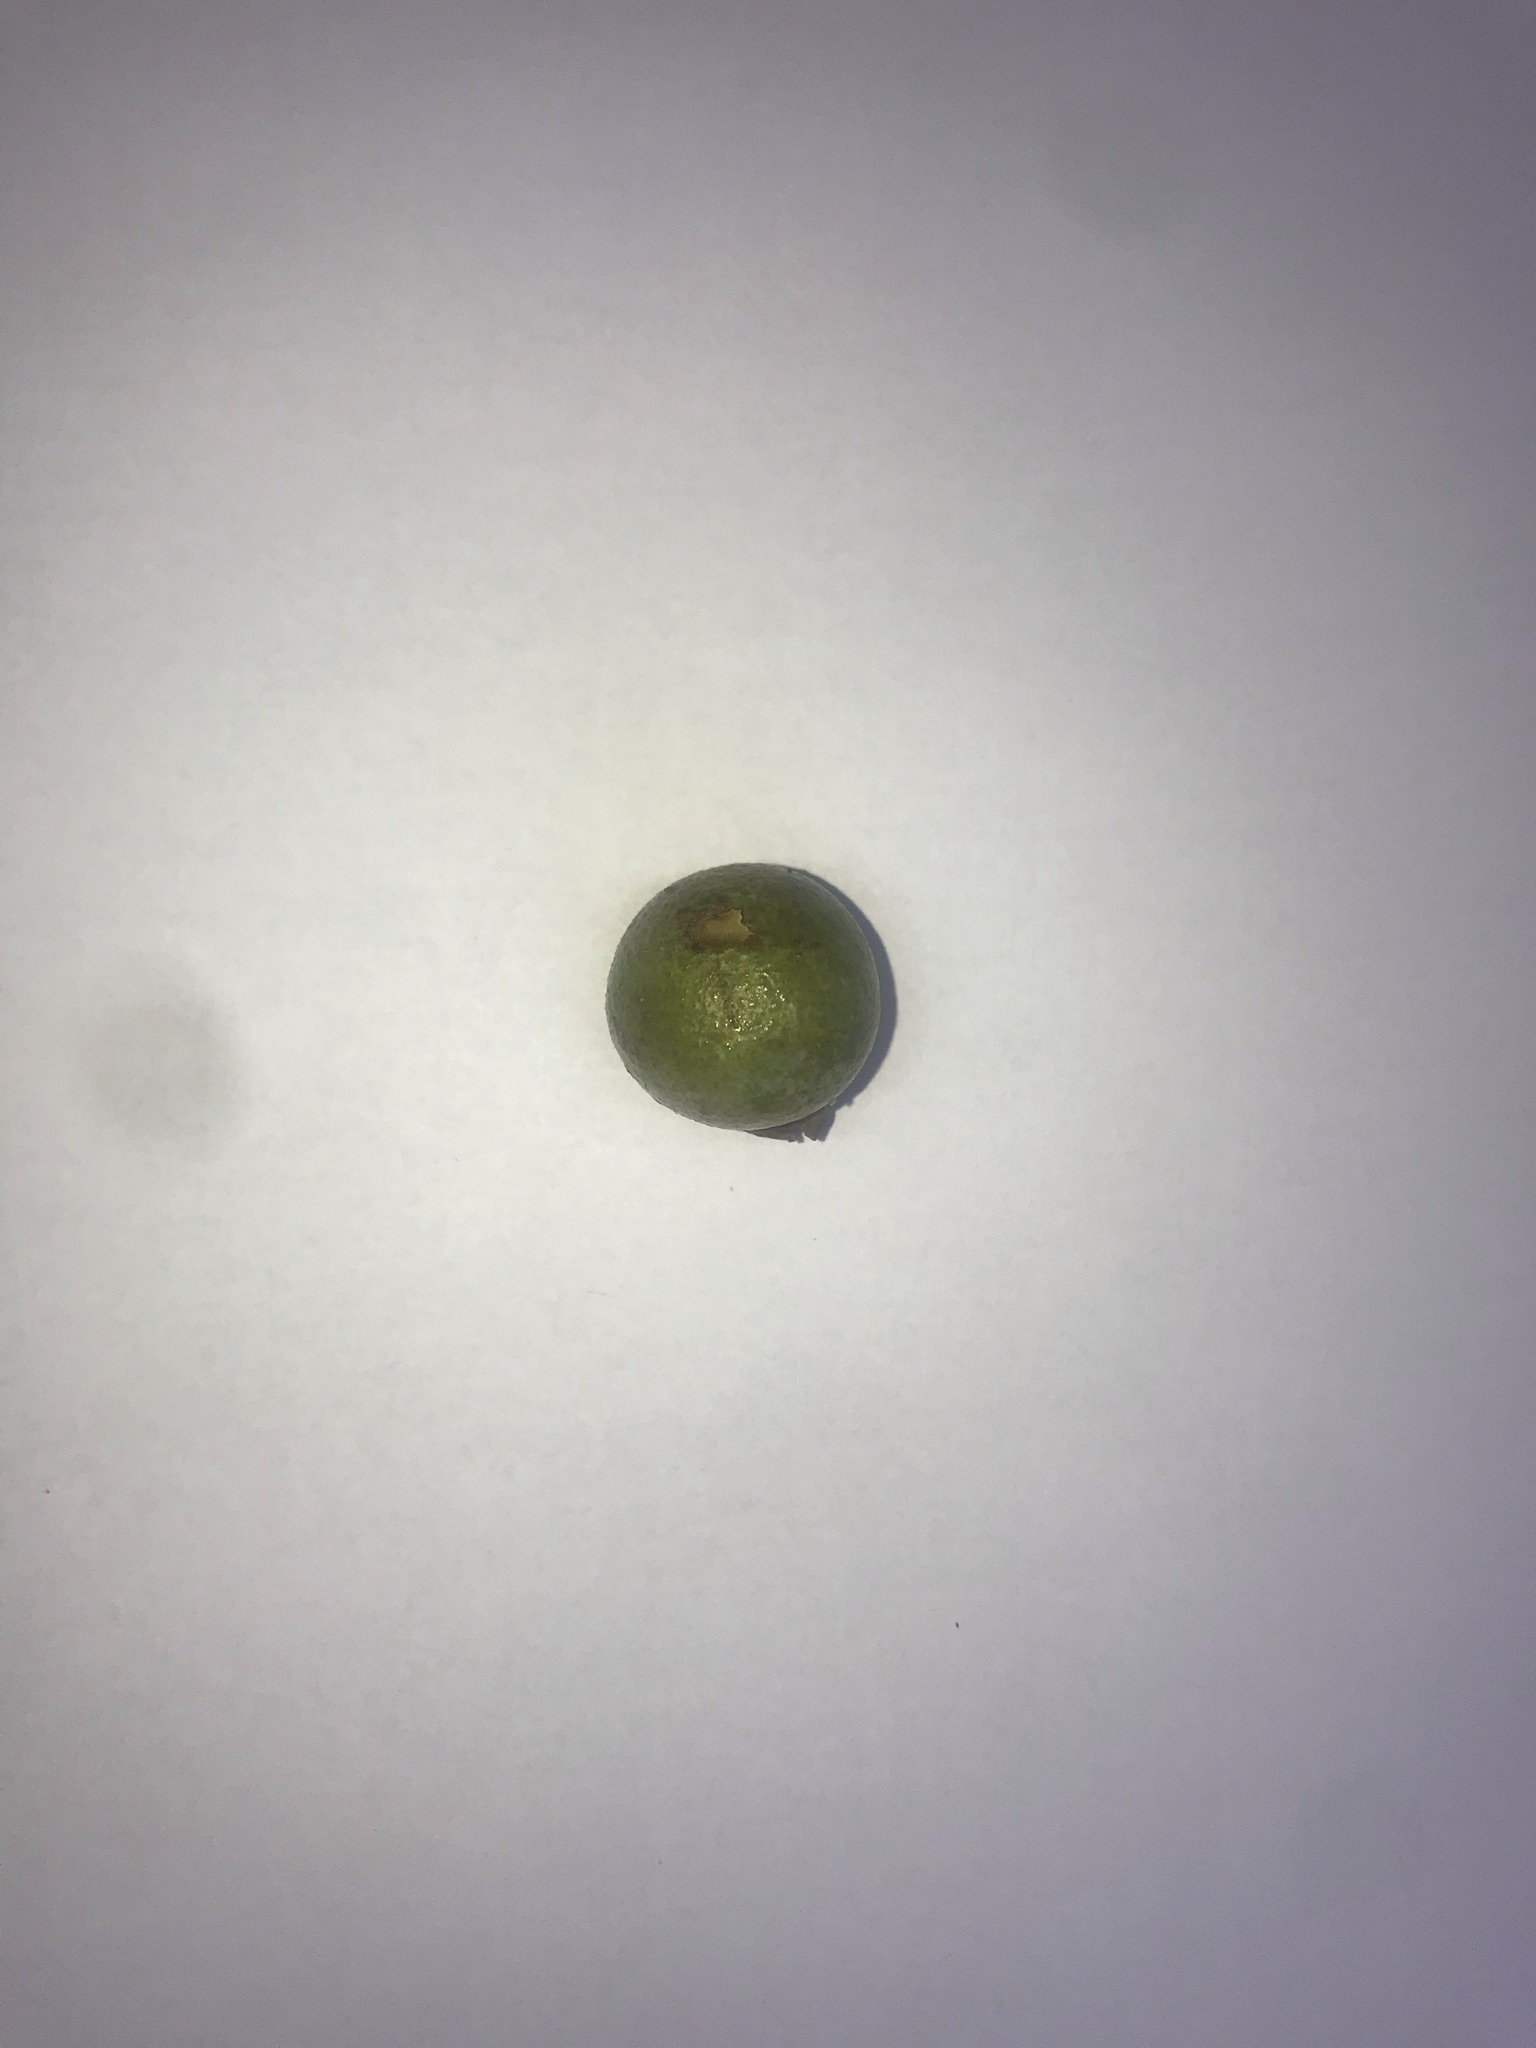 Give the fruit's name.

gabiroba
